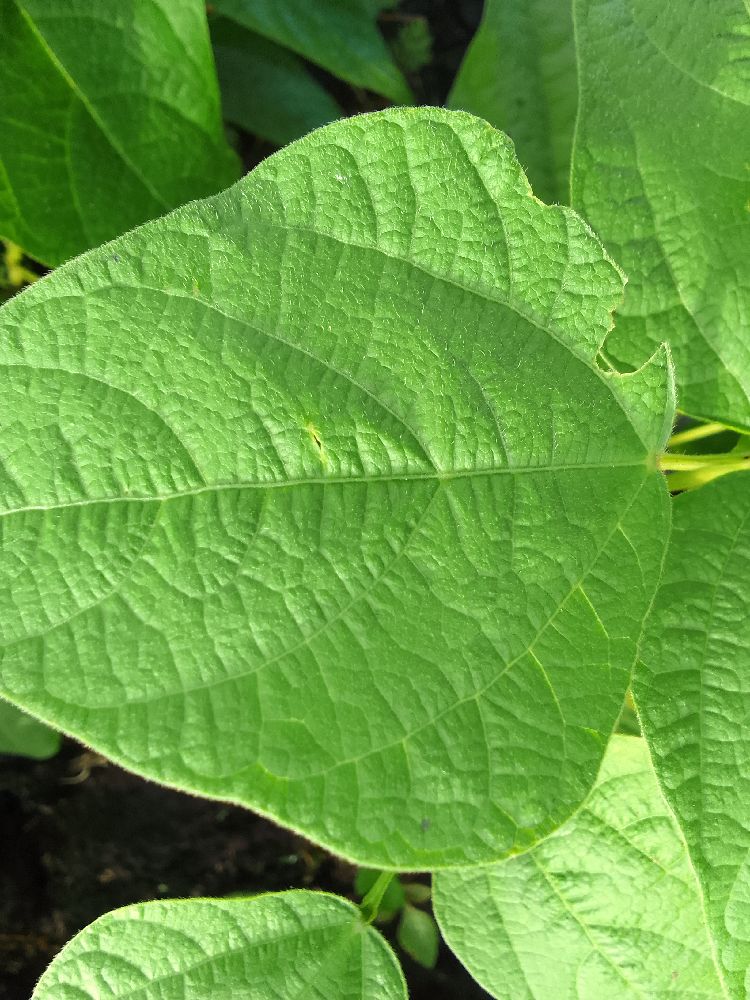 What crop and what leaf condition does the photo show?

common bean, healthy
